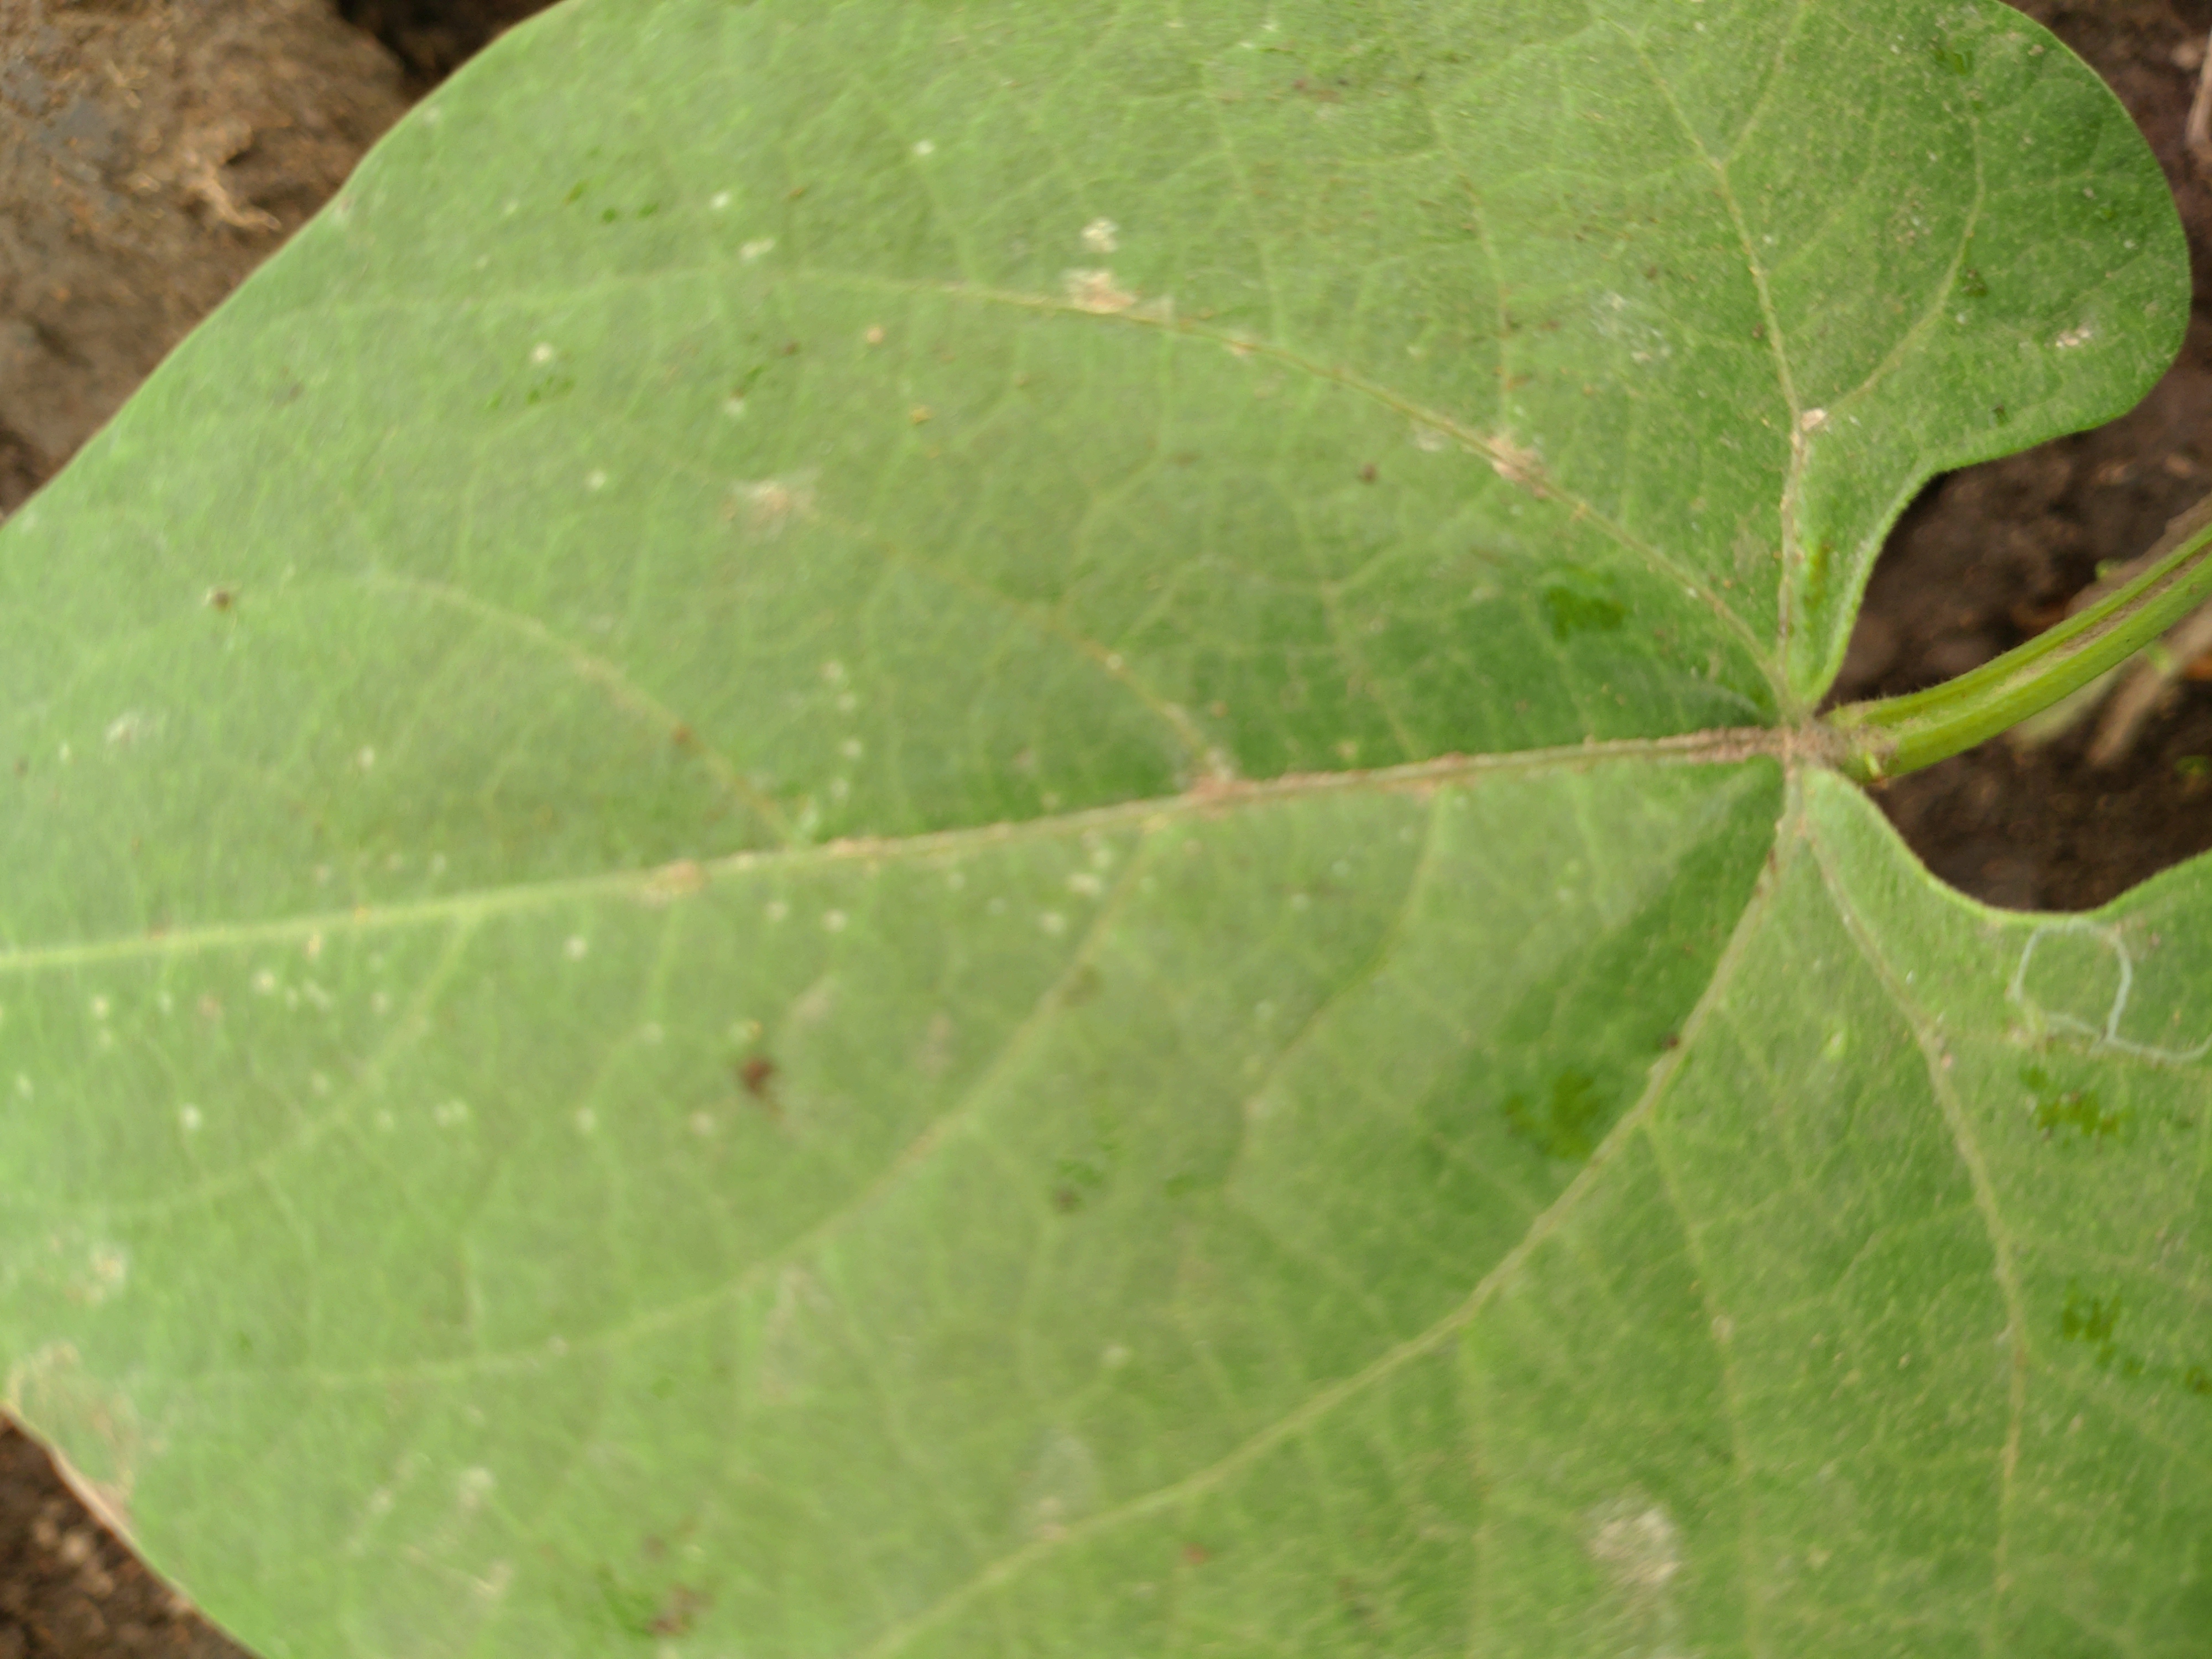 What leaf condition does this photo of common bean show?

healthy
